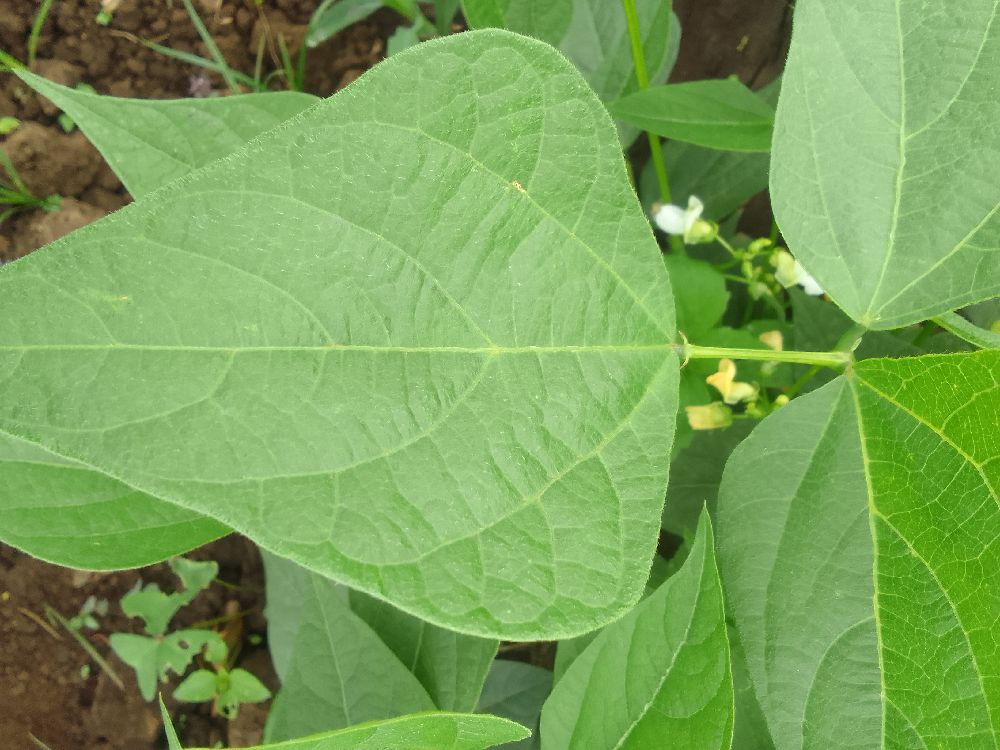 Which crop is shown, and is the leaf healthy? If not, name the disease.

common bean, healthy
